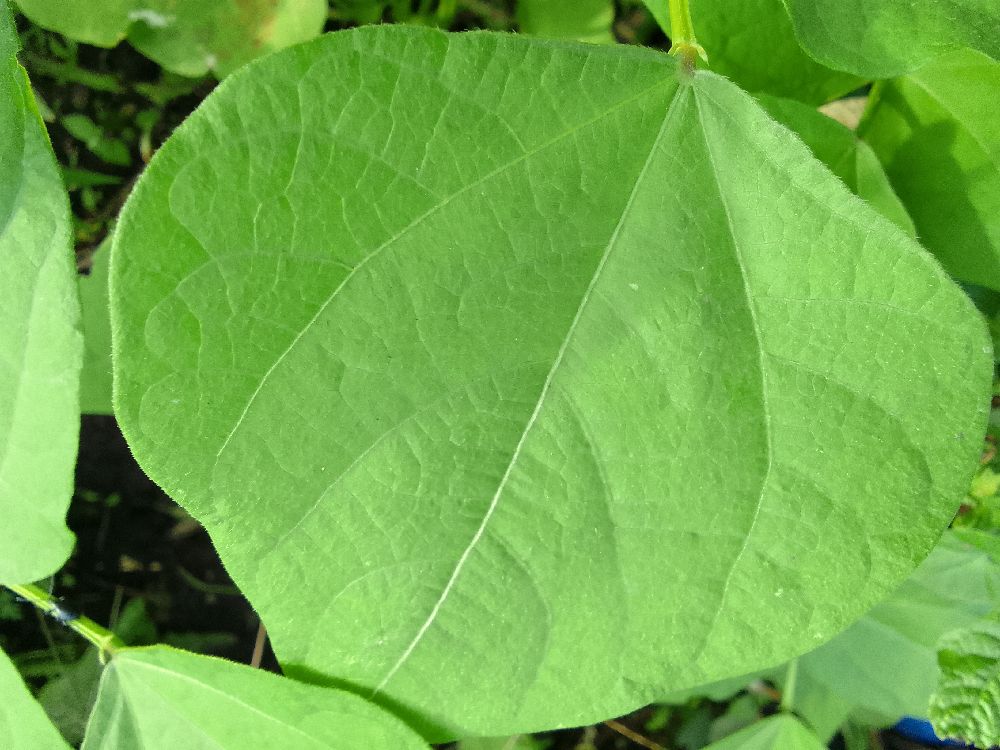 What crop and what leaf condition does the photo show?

common bean, healthy
